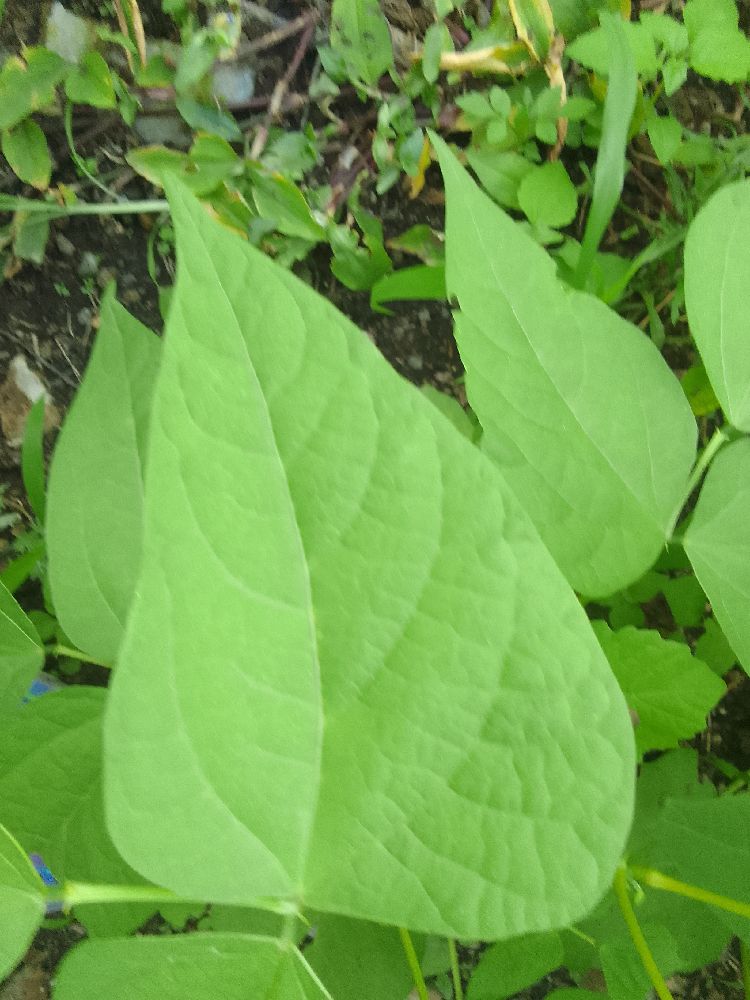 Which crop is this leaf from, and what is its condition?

common bean, healthy
